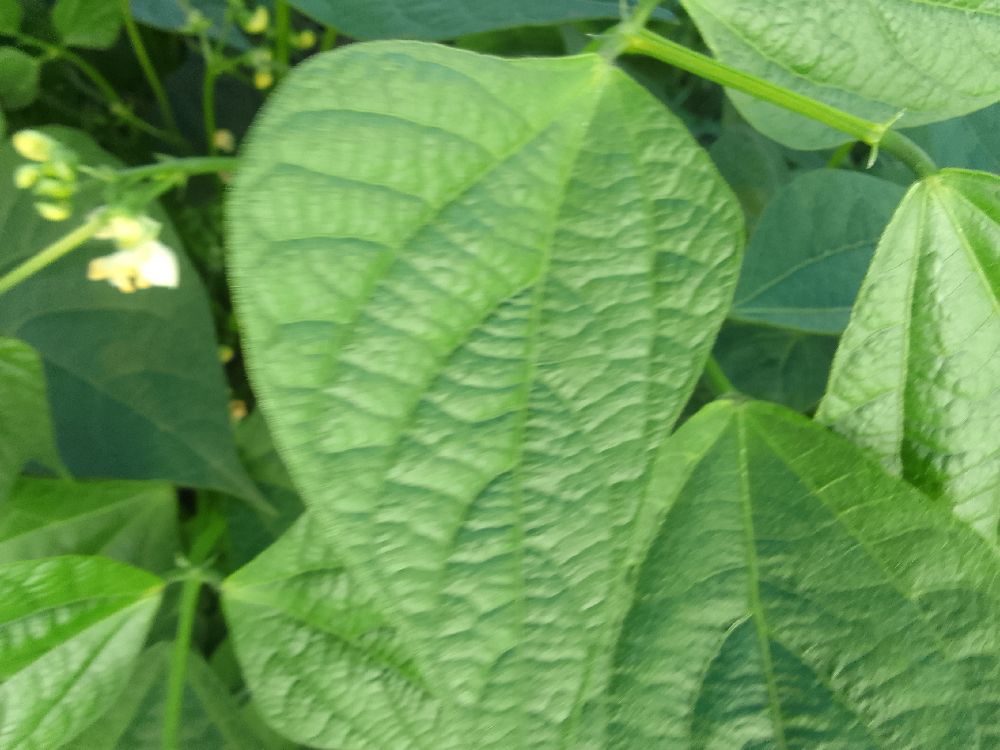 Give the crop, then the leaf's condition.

common bean, healthy
